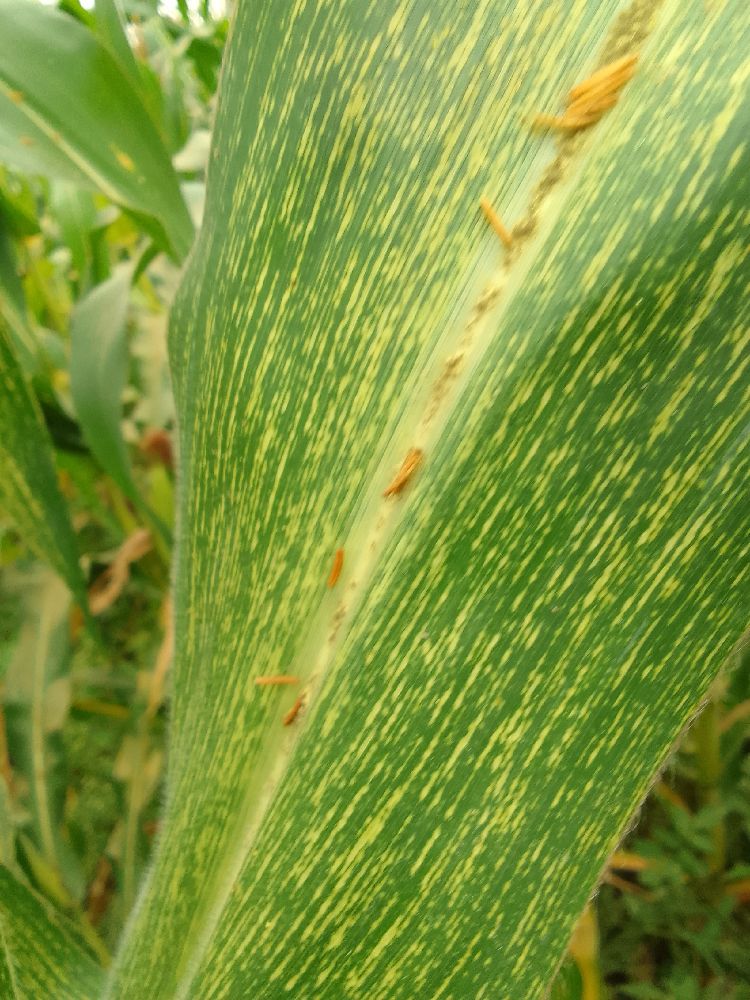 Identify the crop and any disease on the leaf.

maize, maize streak virus
